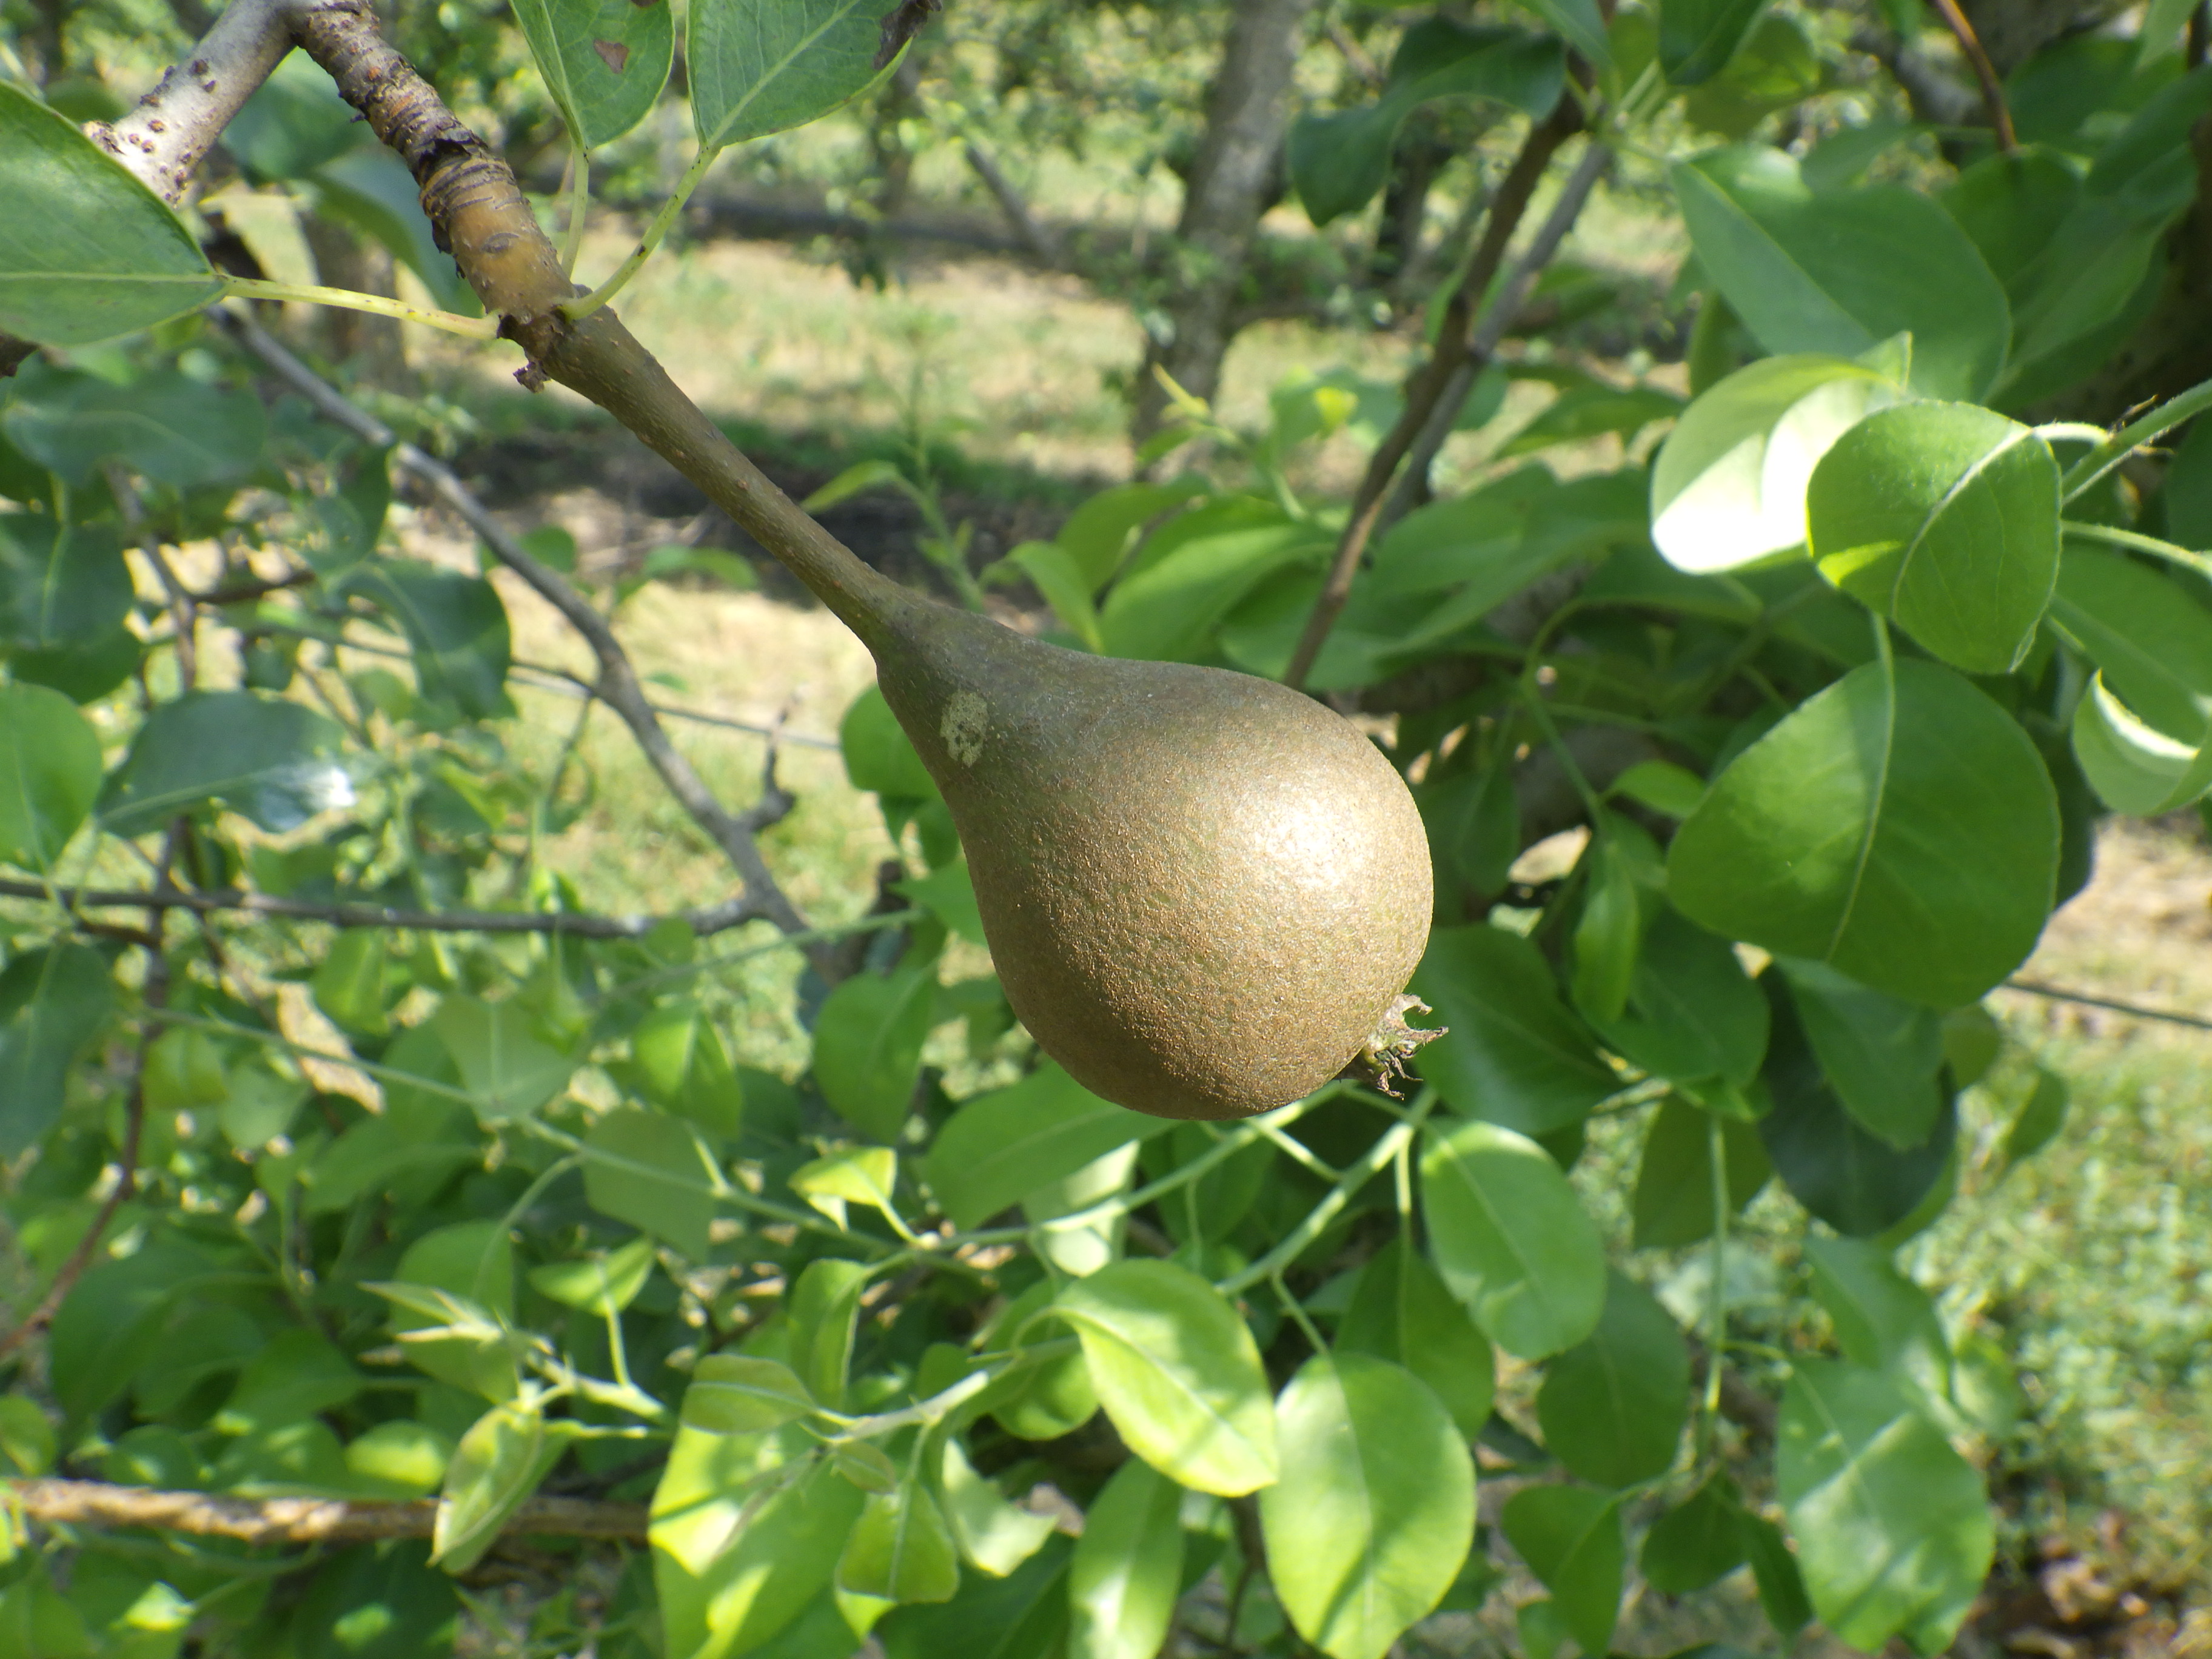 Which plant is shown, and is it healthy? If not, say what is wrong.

pear, black spot
